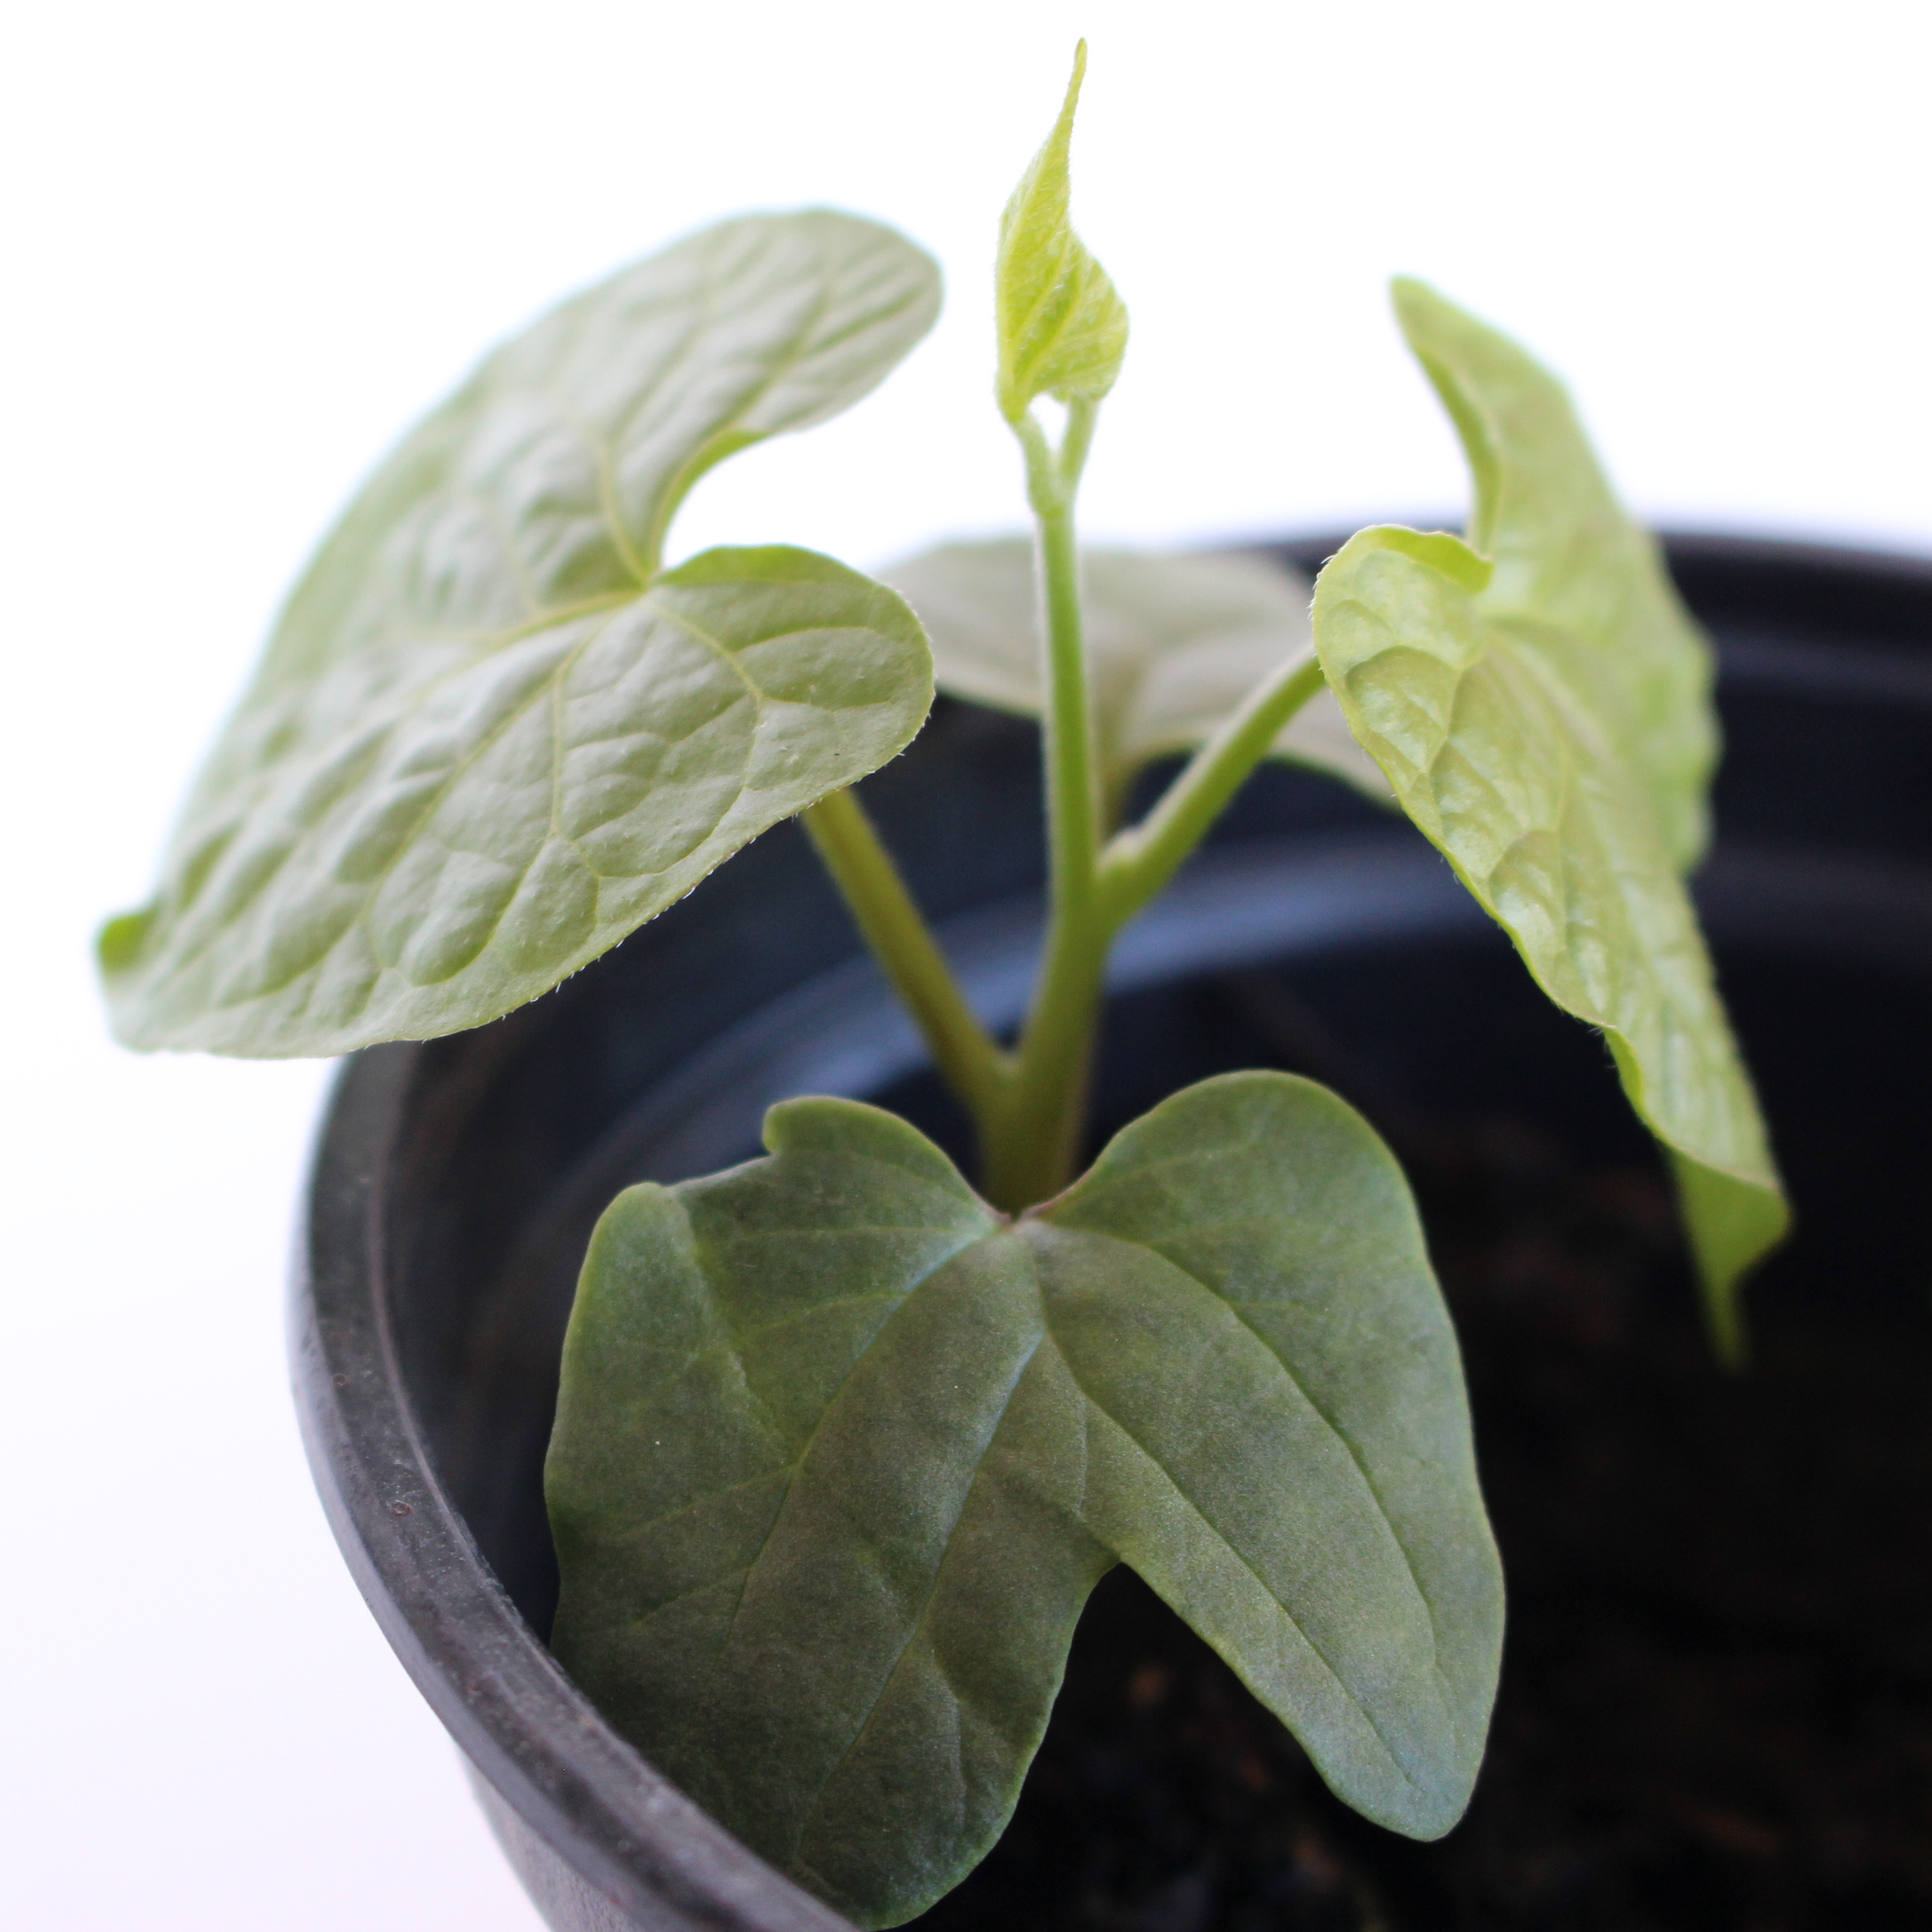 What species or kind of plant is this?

Convolvulus arvensis
